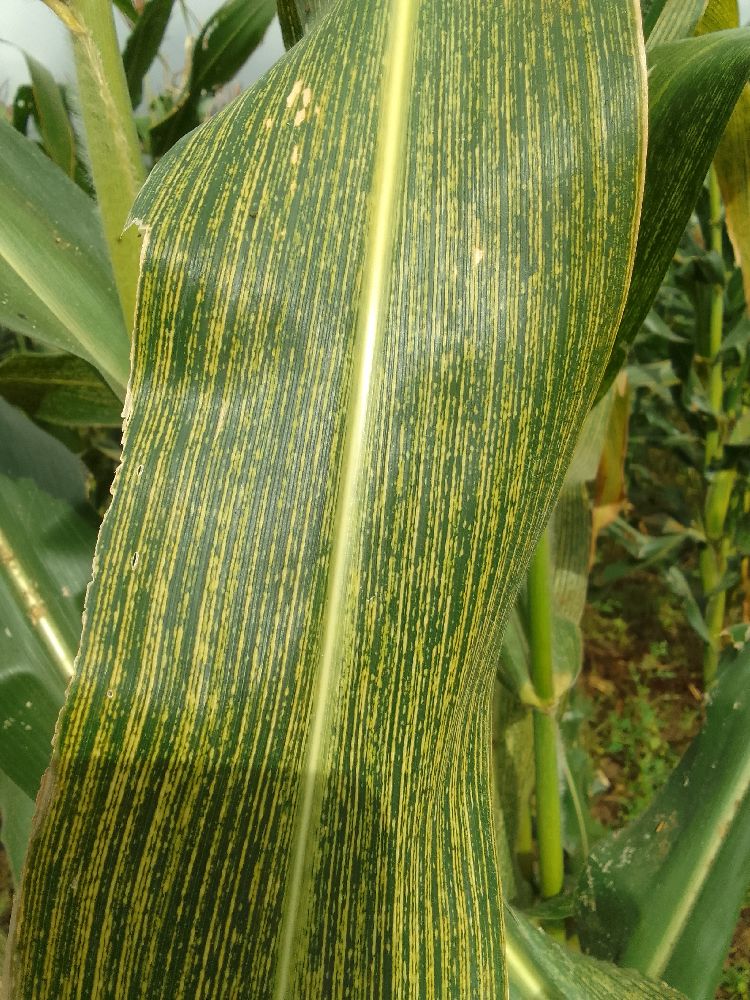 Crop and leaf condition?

maize, maize streak virus
